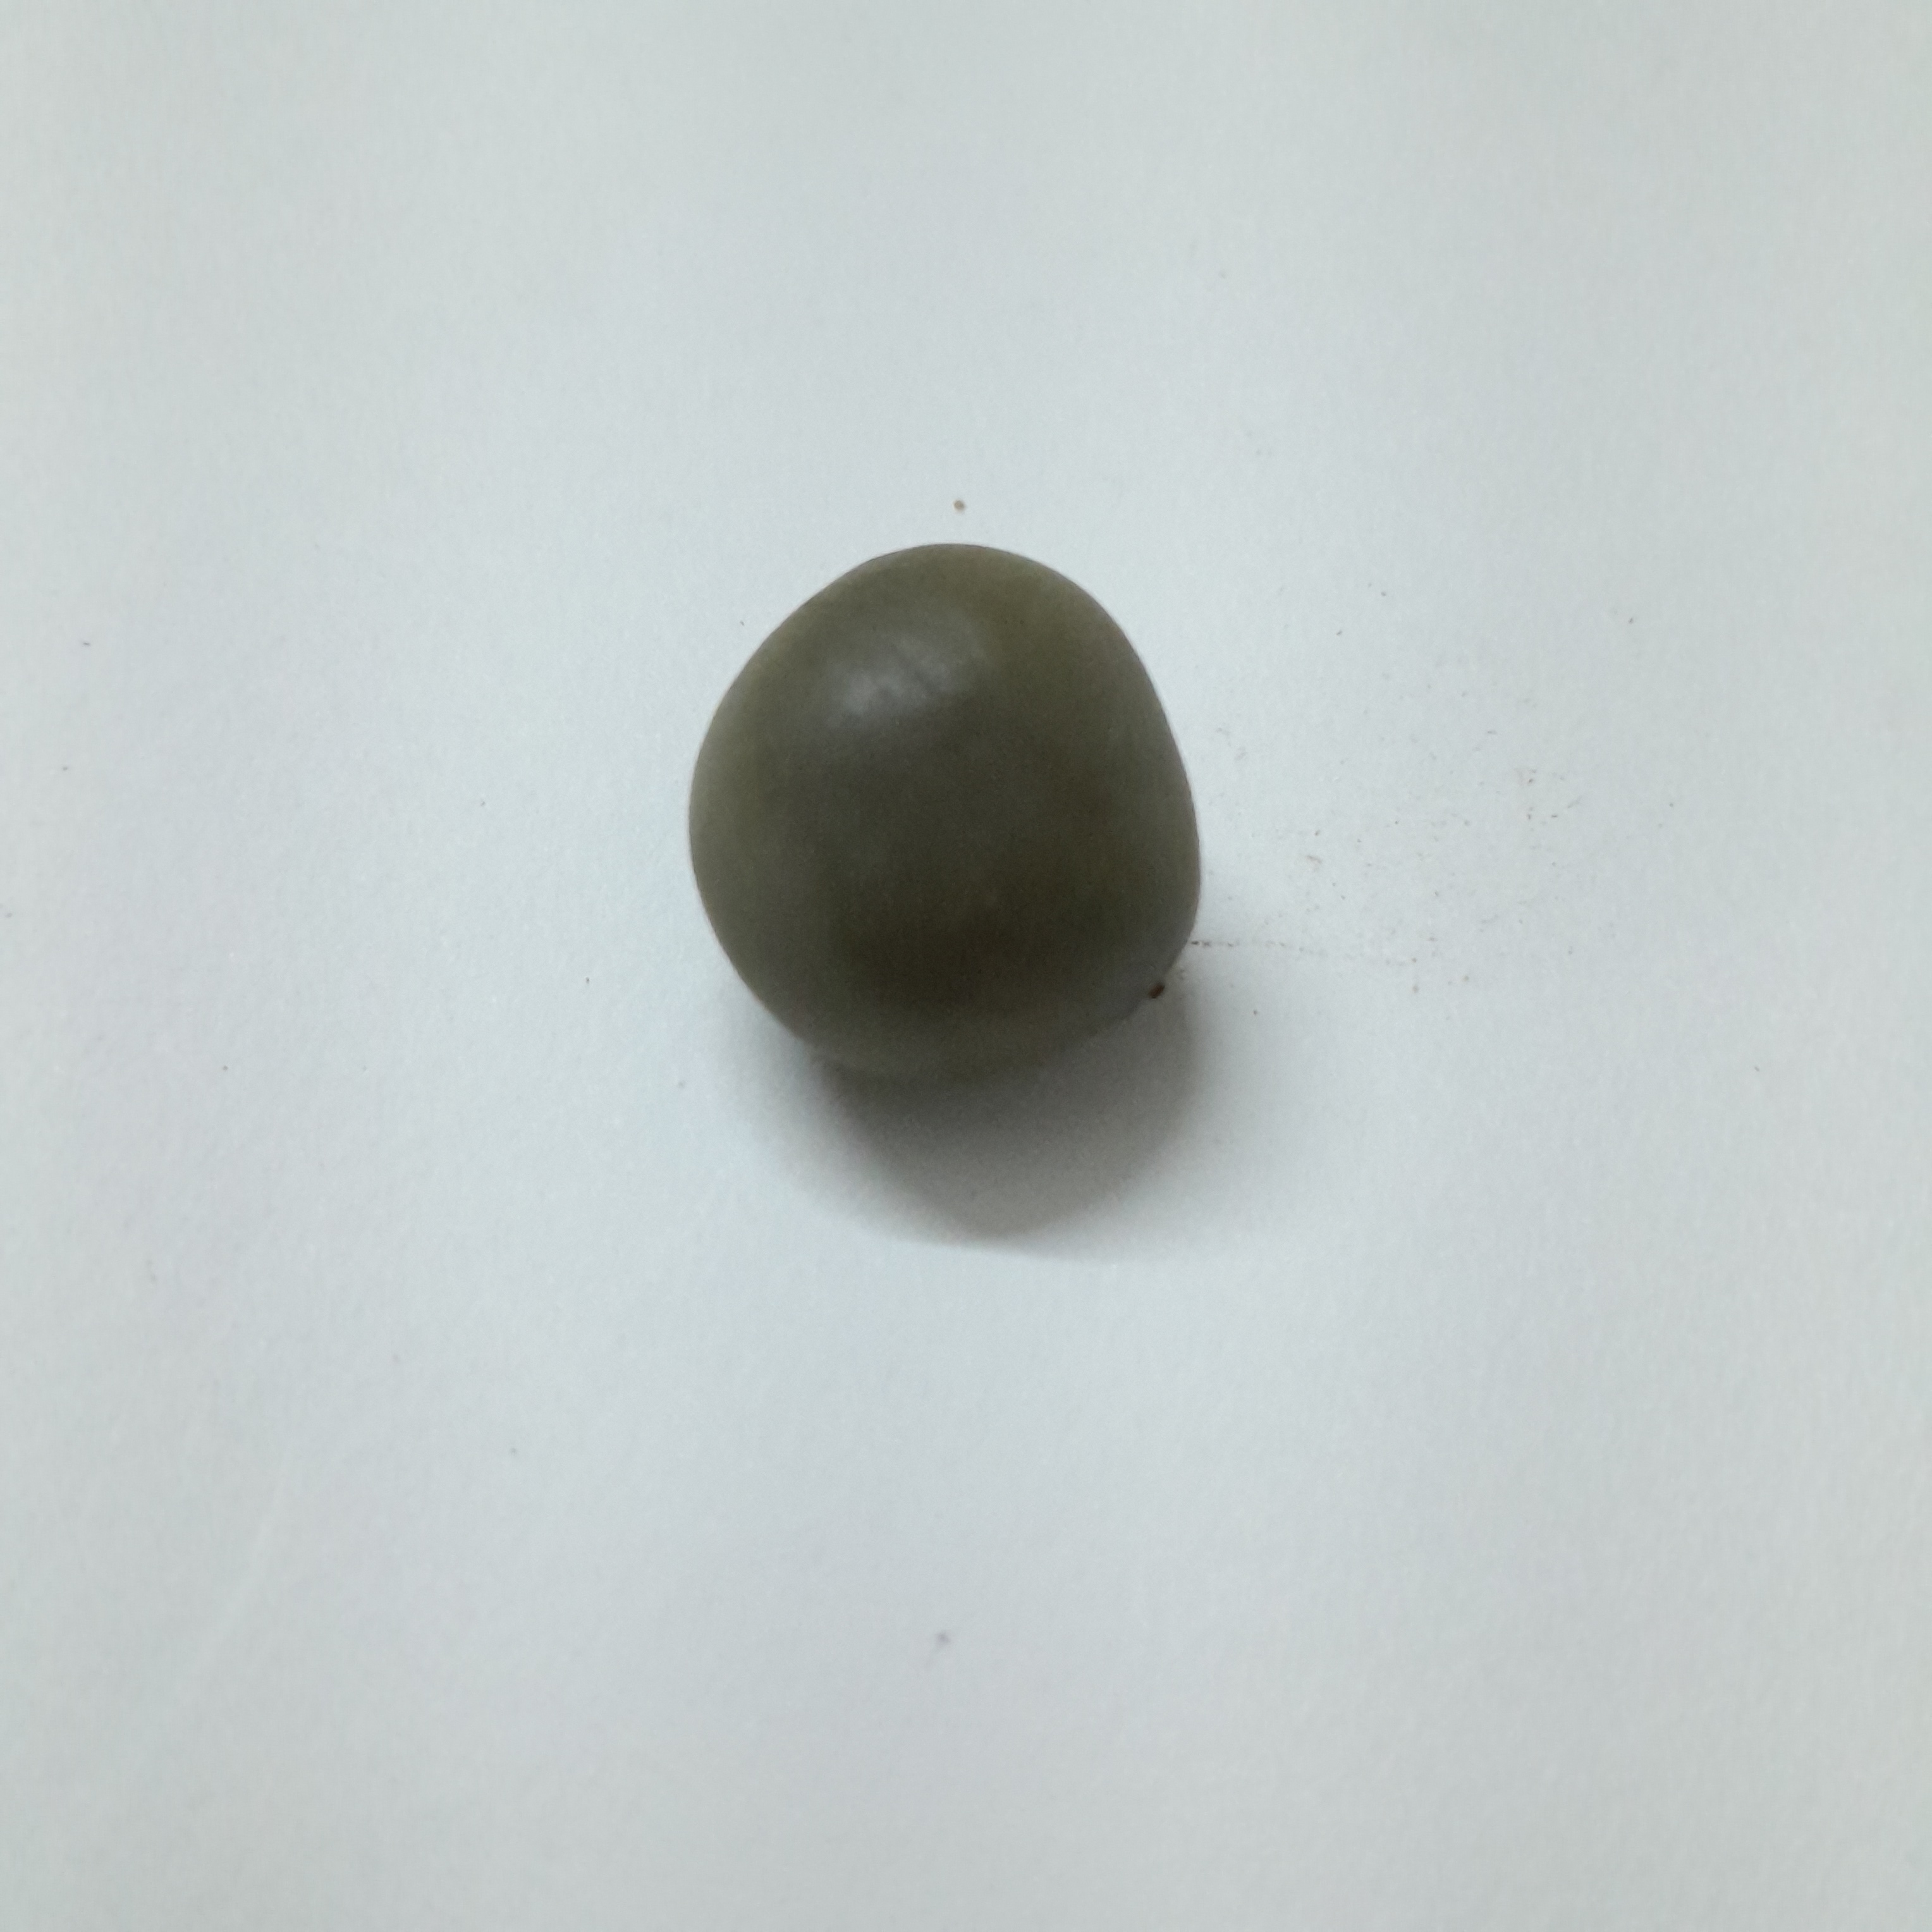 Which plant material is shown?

sagargota
